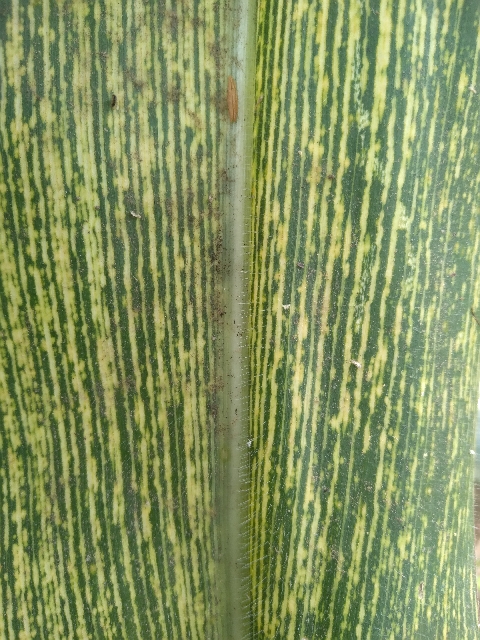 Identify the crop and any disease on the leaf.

maize, maize streak virus
